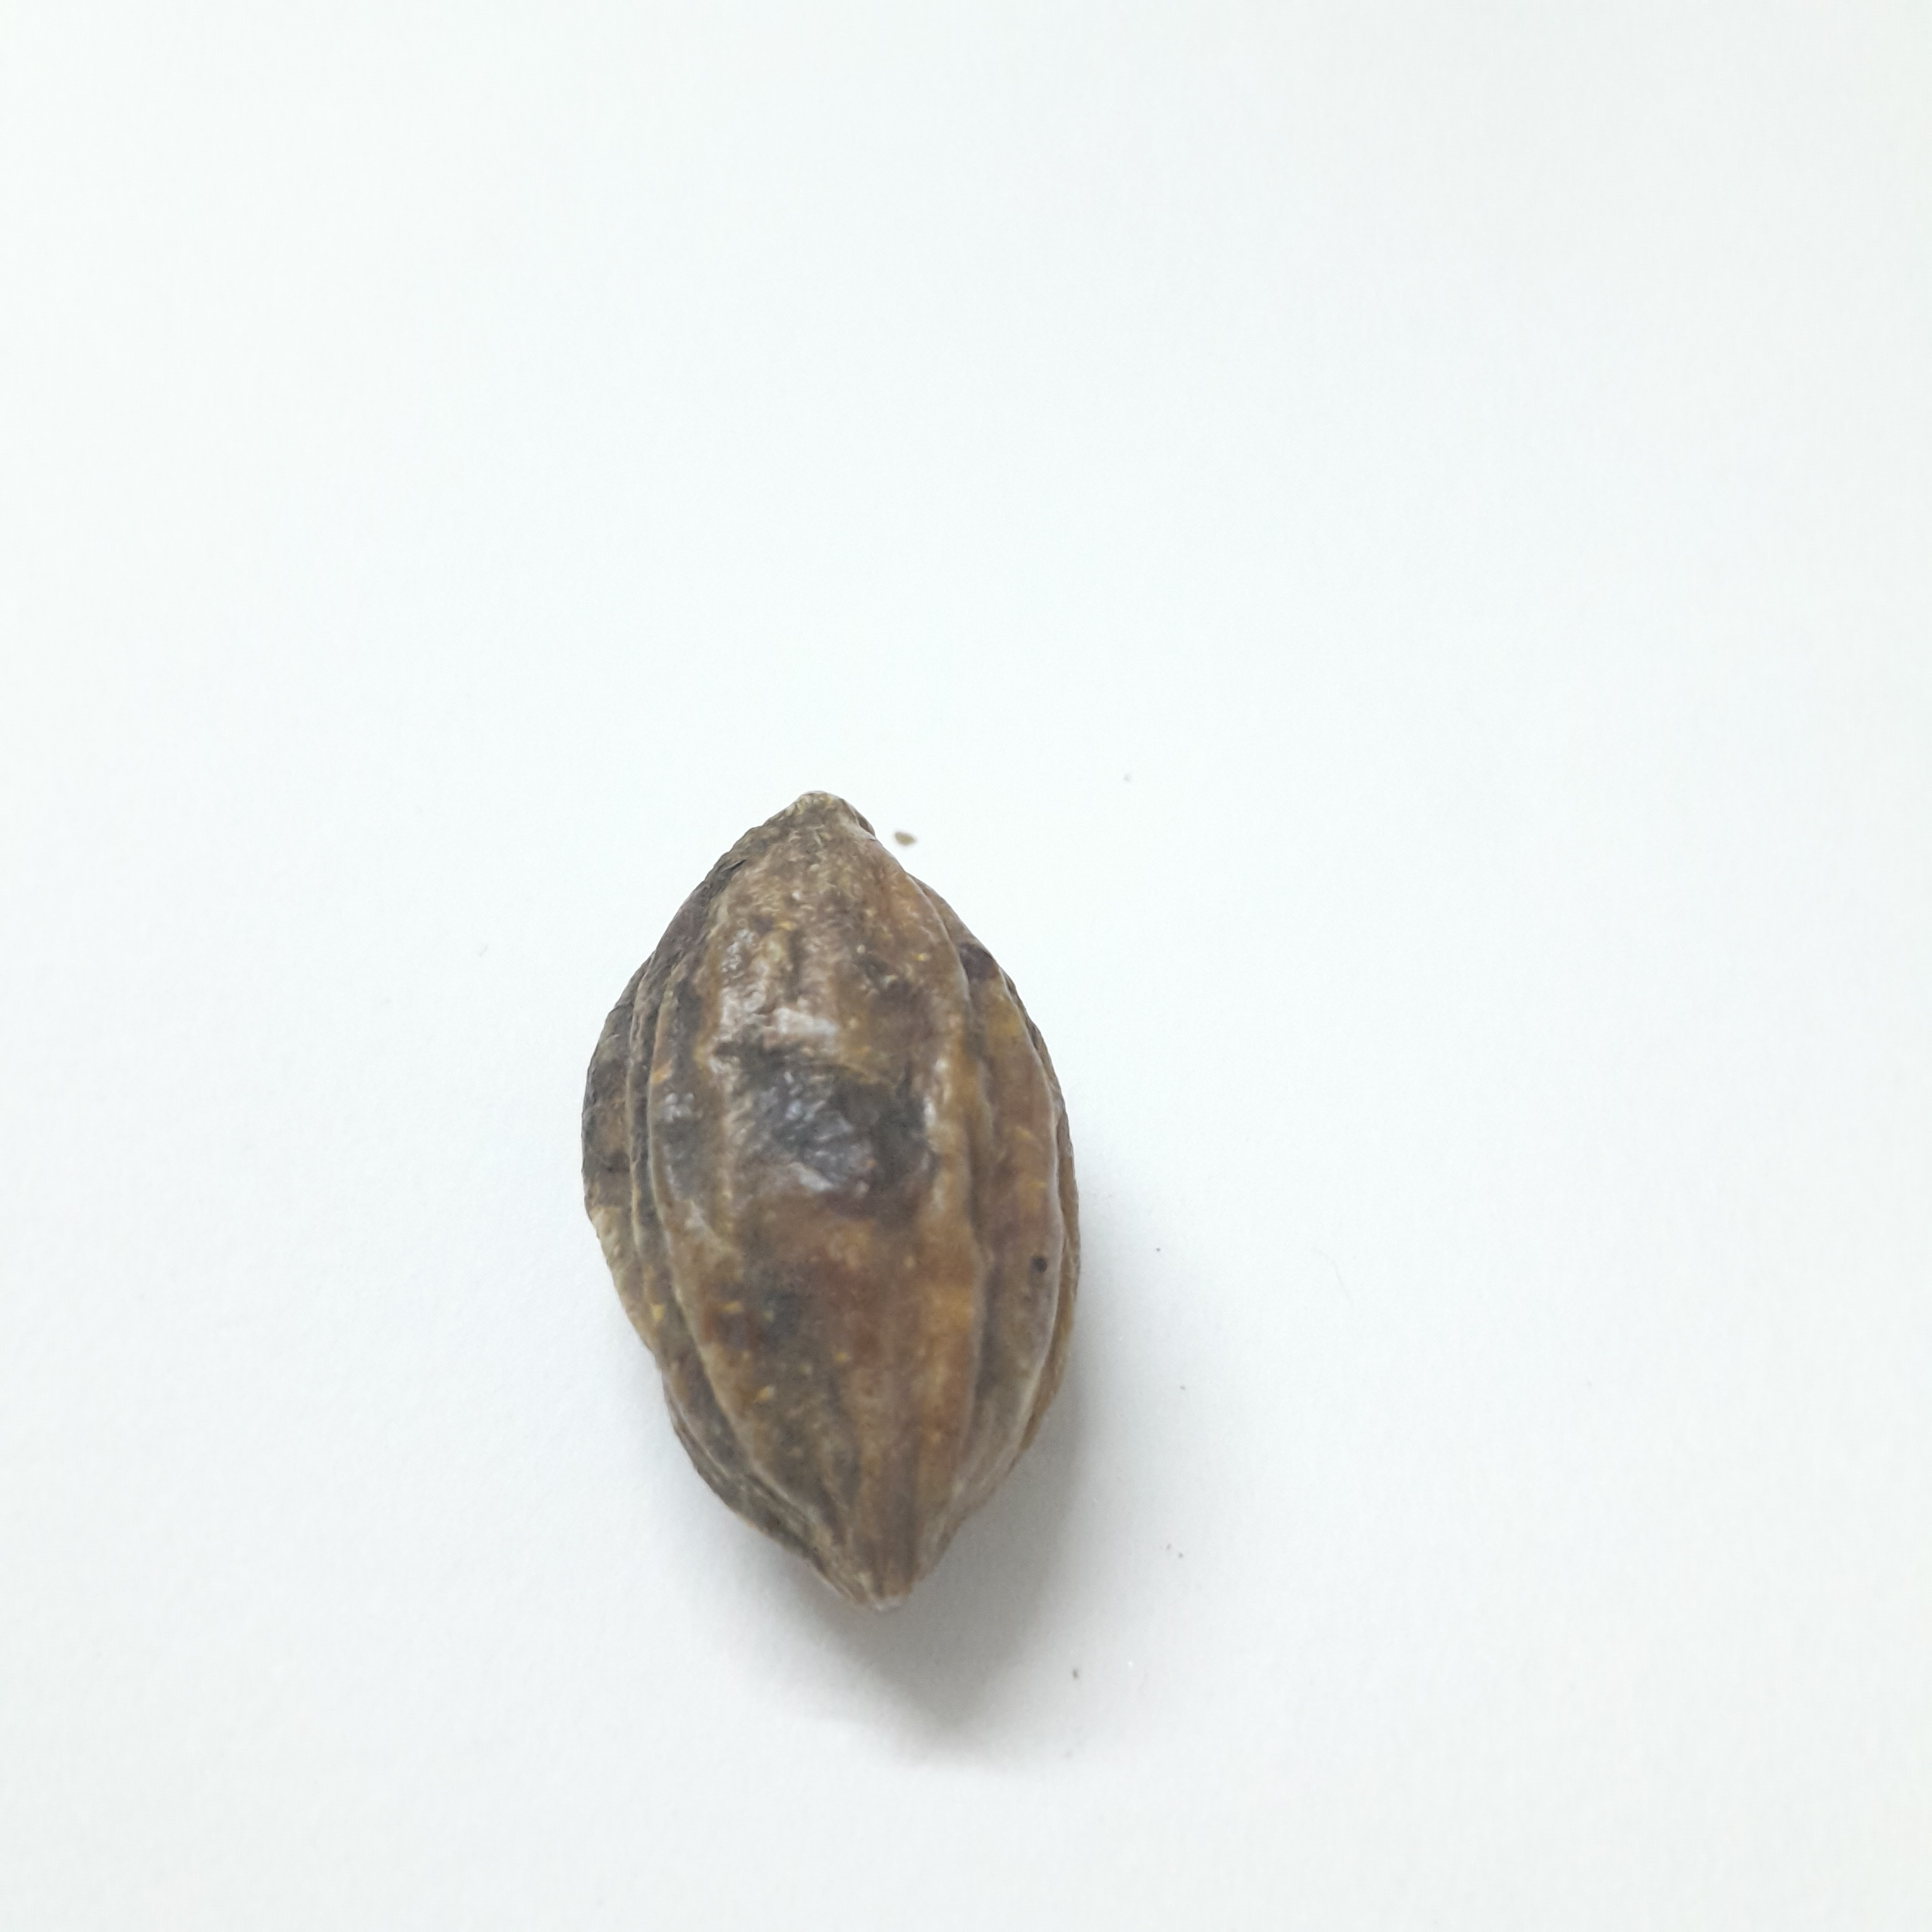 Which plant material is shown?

hirdaa
